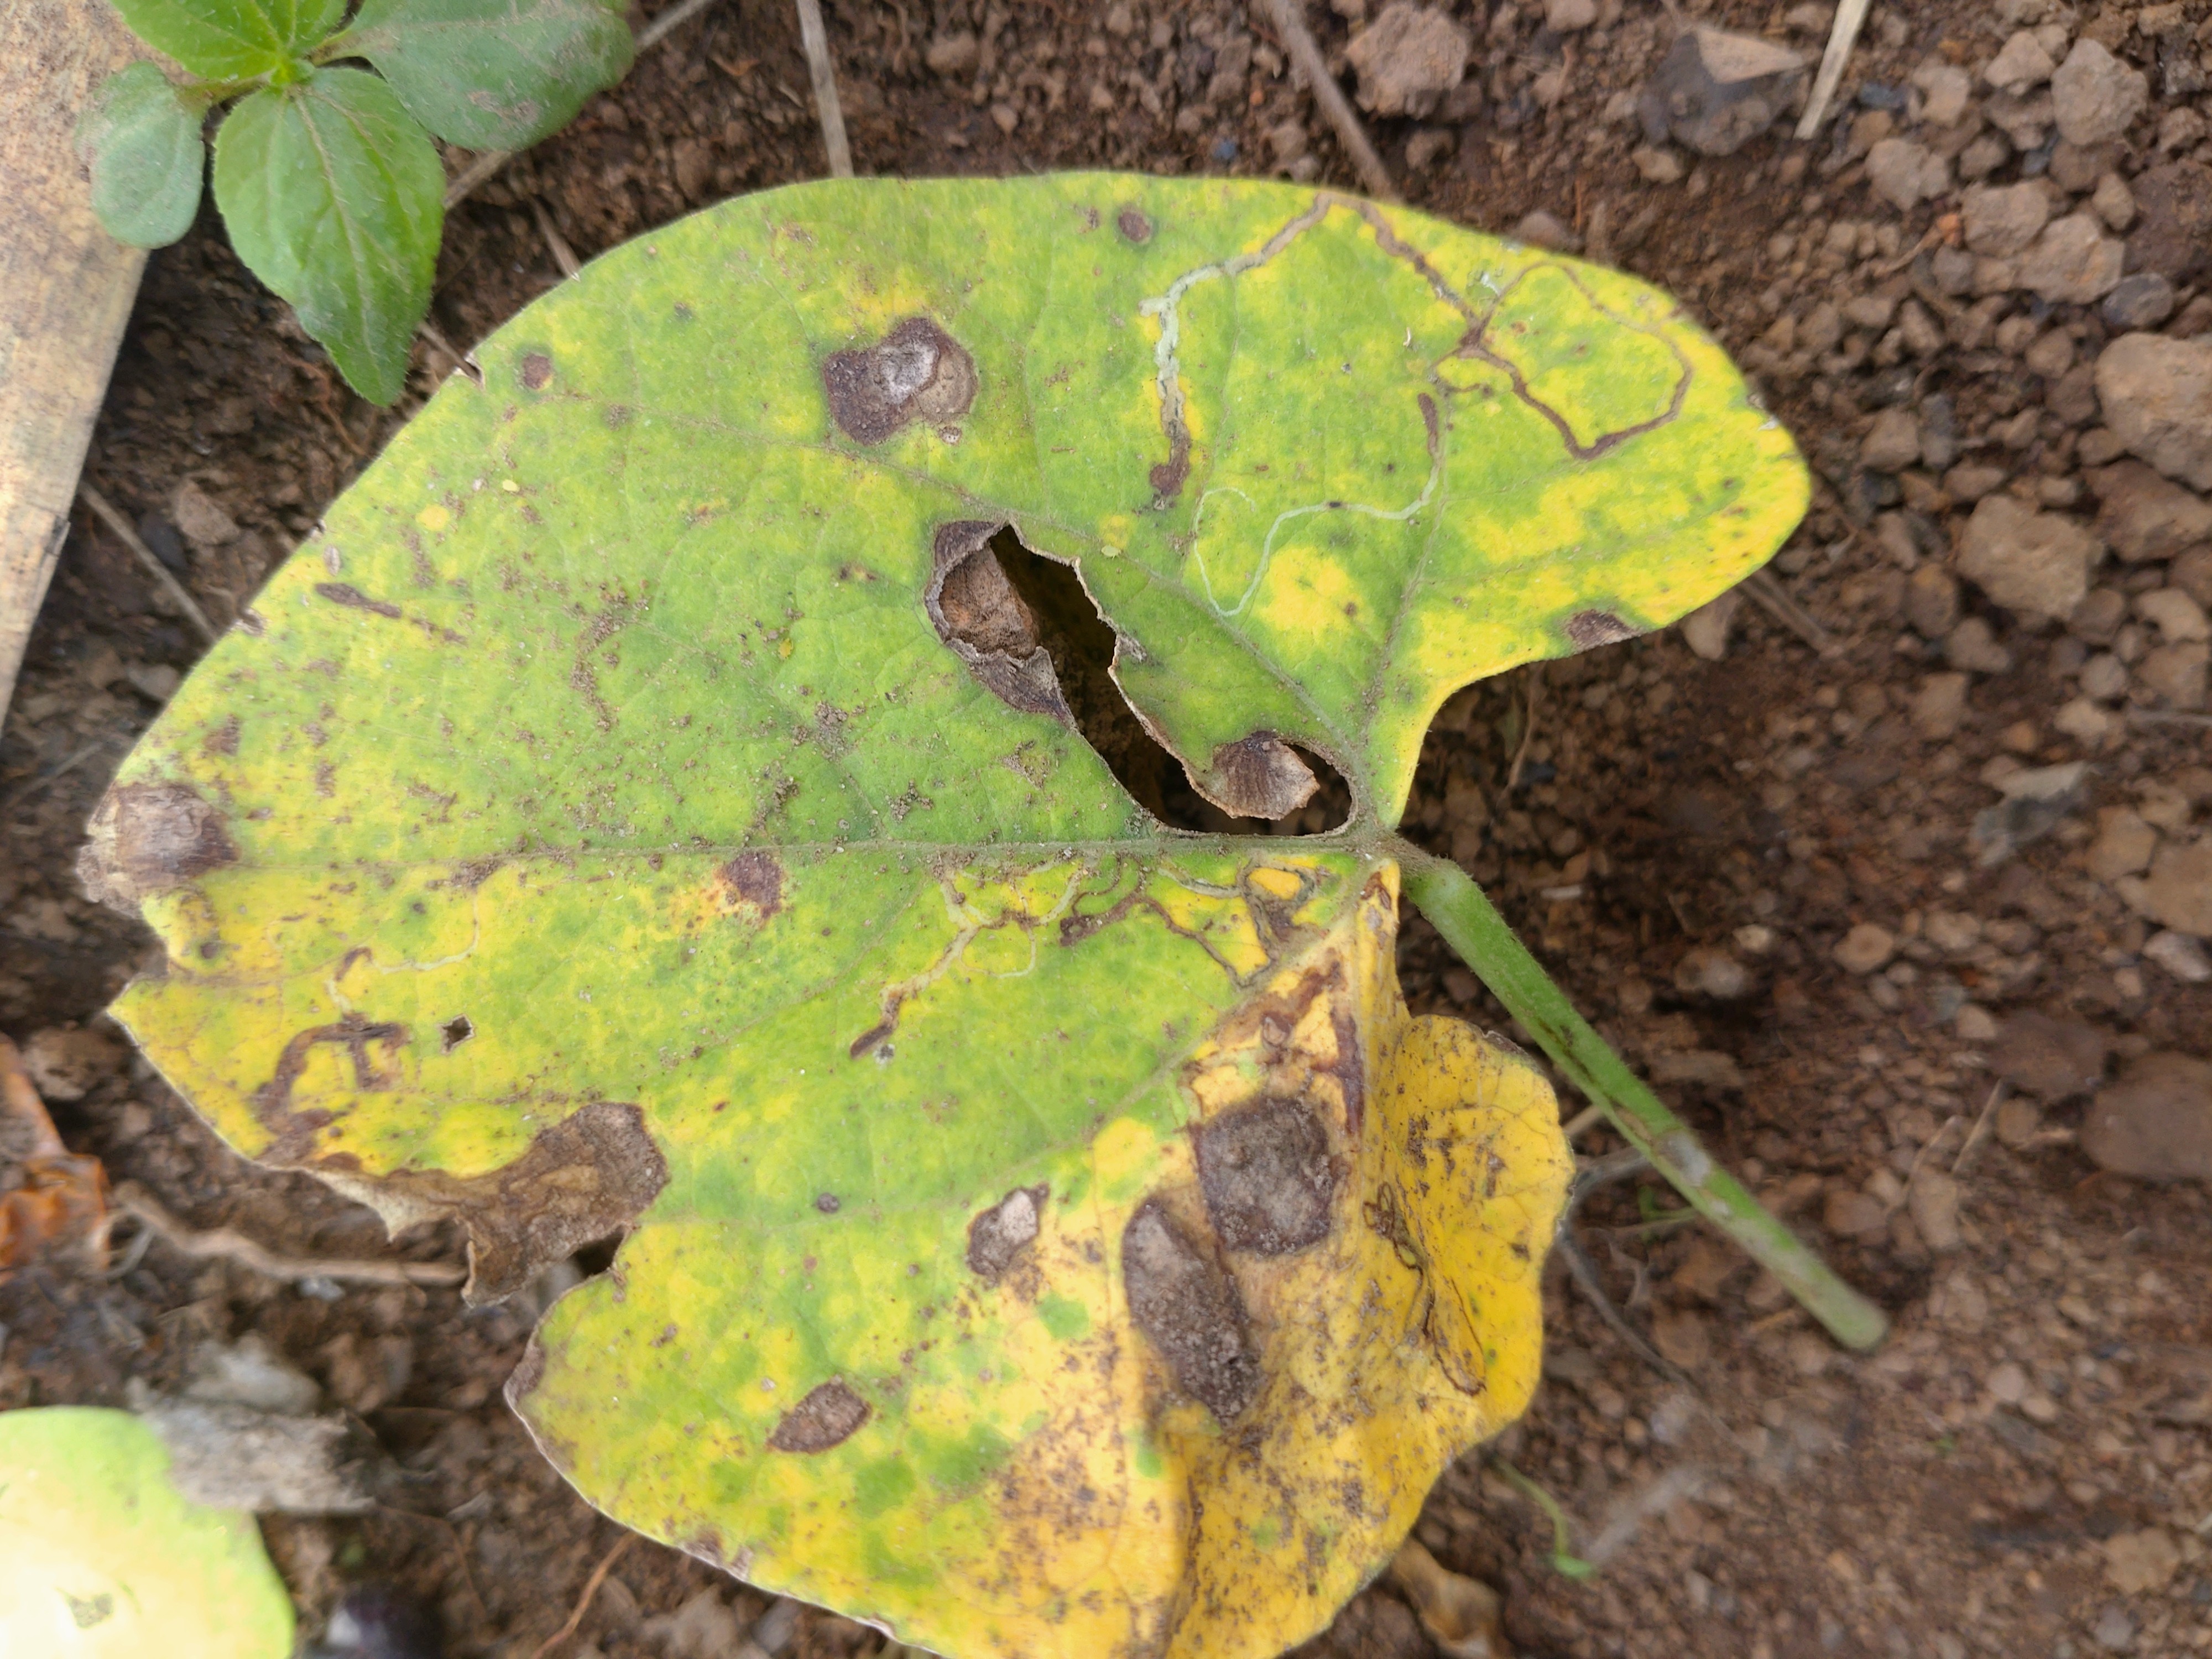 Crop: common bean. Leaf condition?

rust
